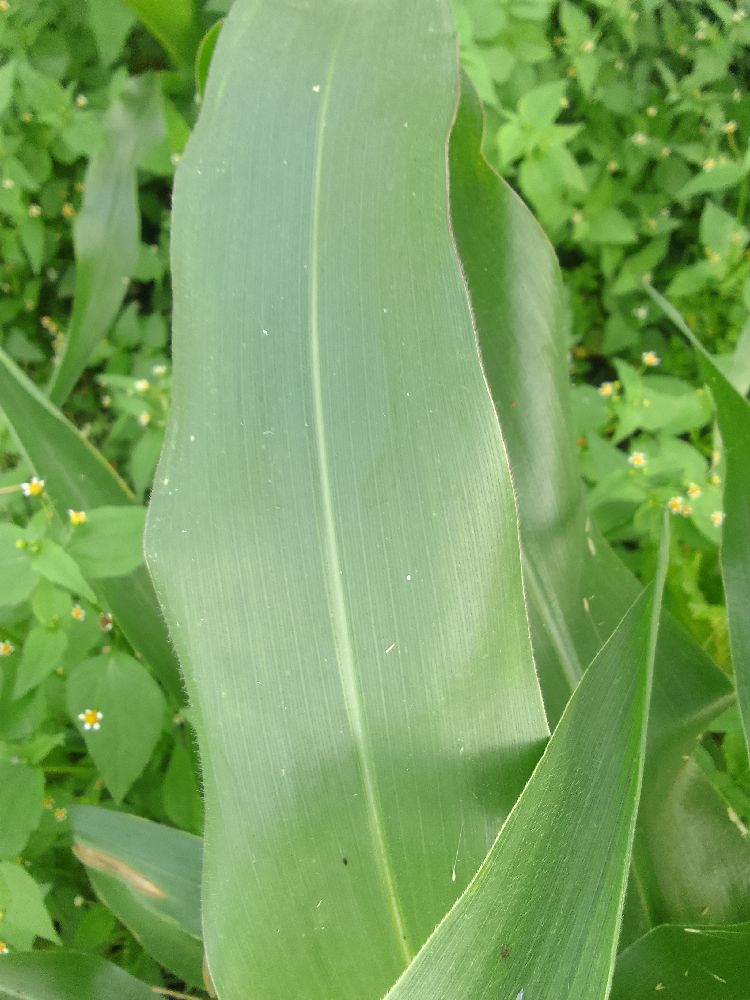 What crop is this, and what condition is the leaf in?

maize, healthy
